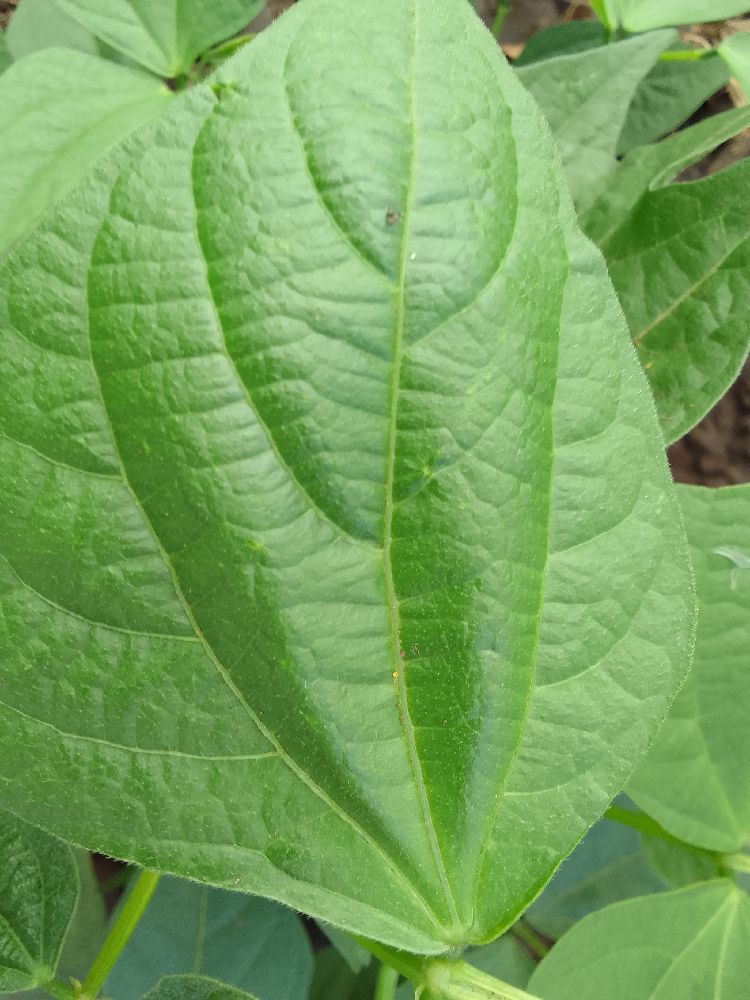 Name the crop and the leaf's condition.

common bean, healthy
